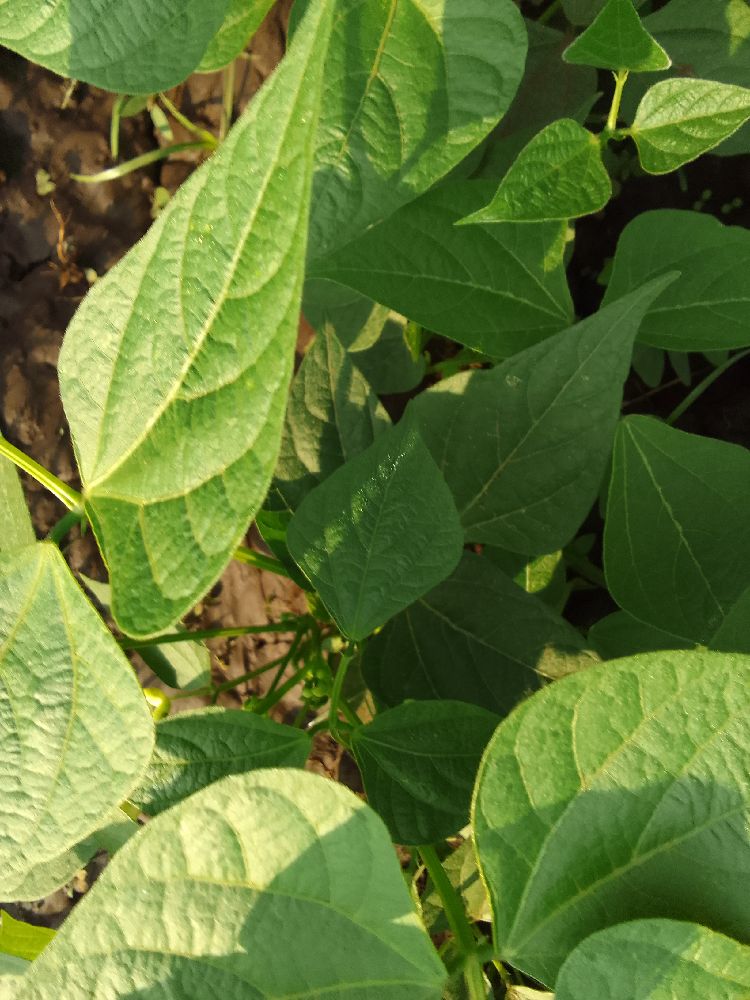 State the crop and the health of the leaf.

common bean, healthy
